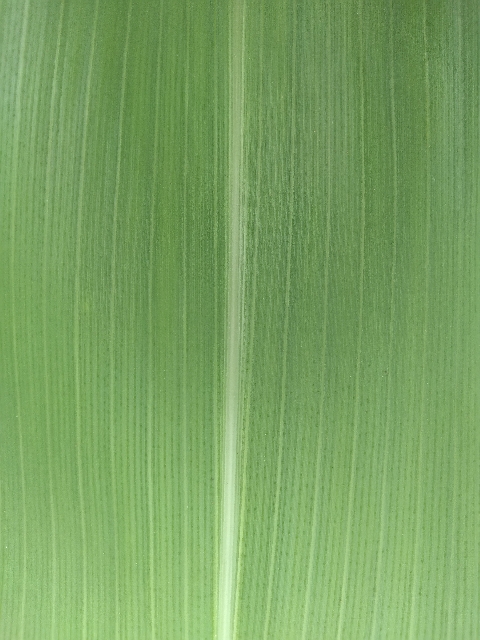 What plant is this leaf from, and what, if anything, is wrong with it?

maize, healthy
